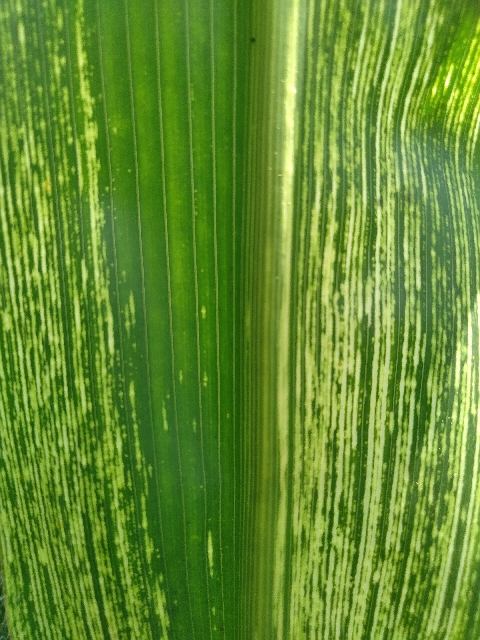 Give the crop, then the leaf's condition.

maize, maize streak virus
